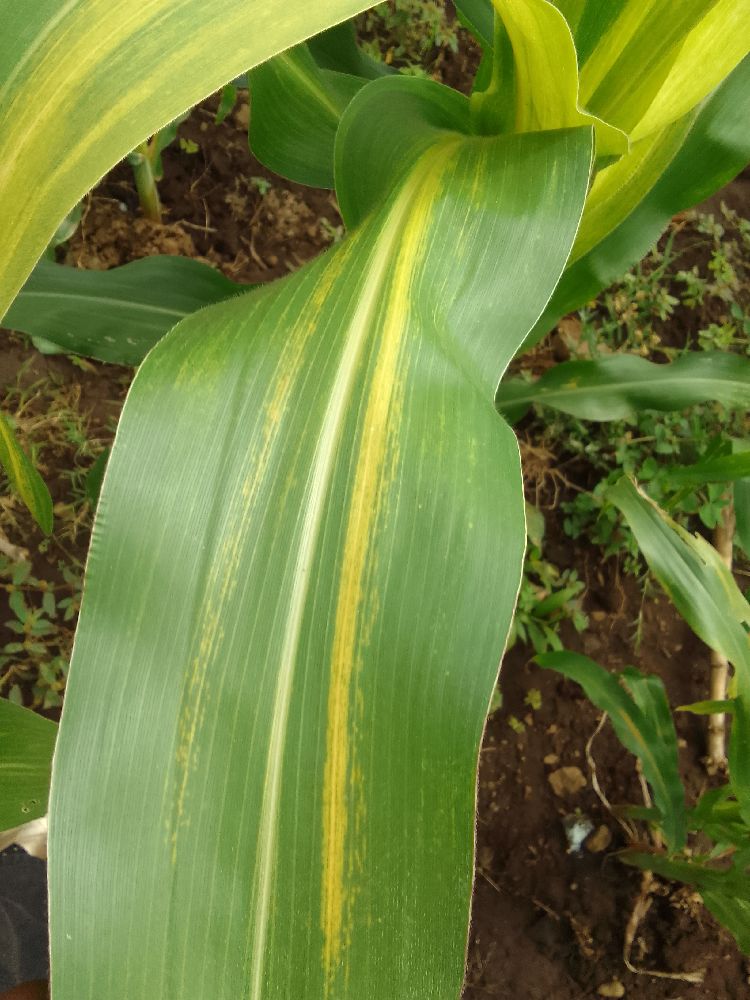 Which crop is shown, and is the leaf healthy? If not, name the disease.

maize, maize lethal necrosis
